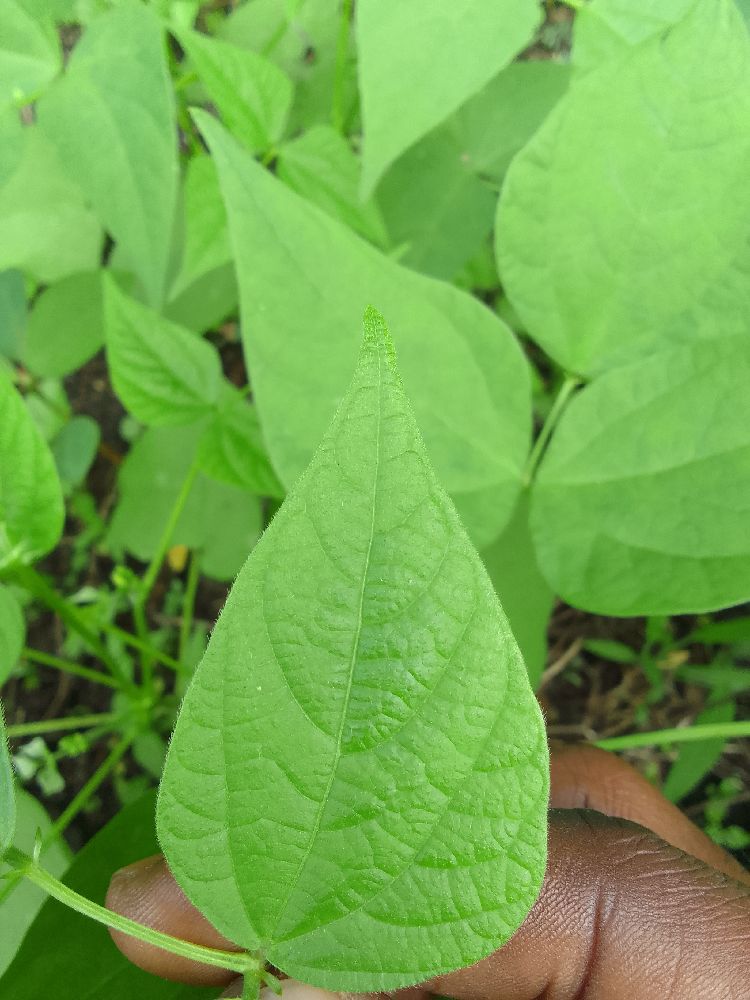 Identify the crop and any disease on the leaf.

common bean, healthy
